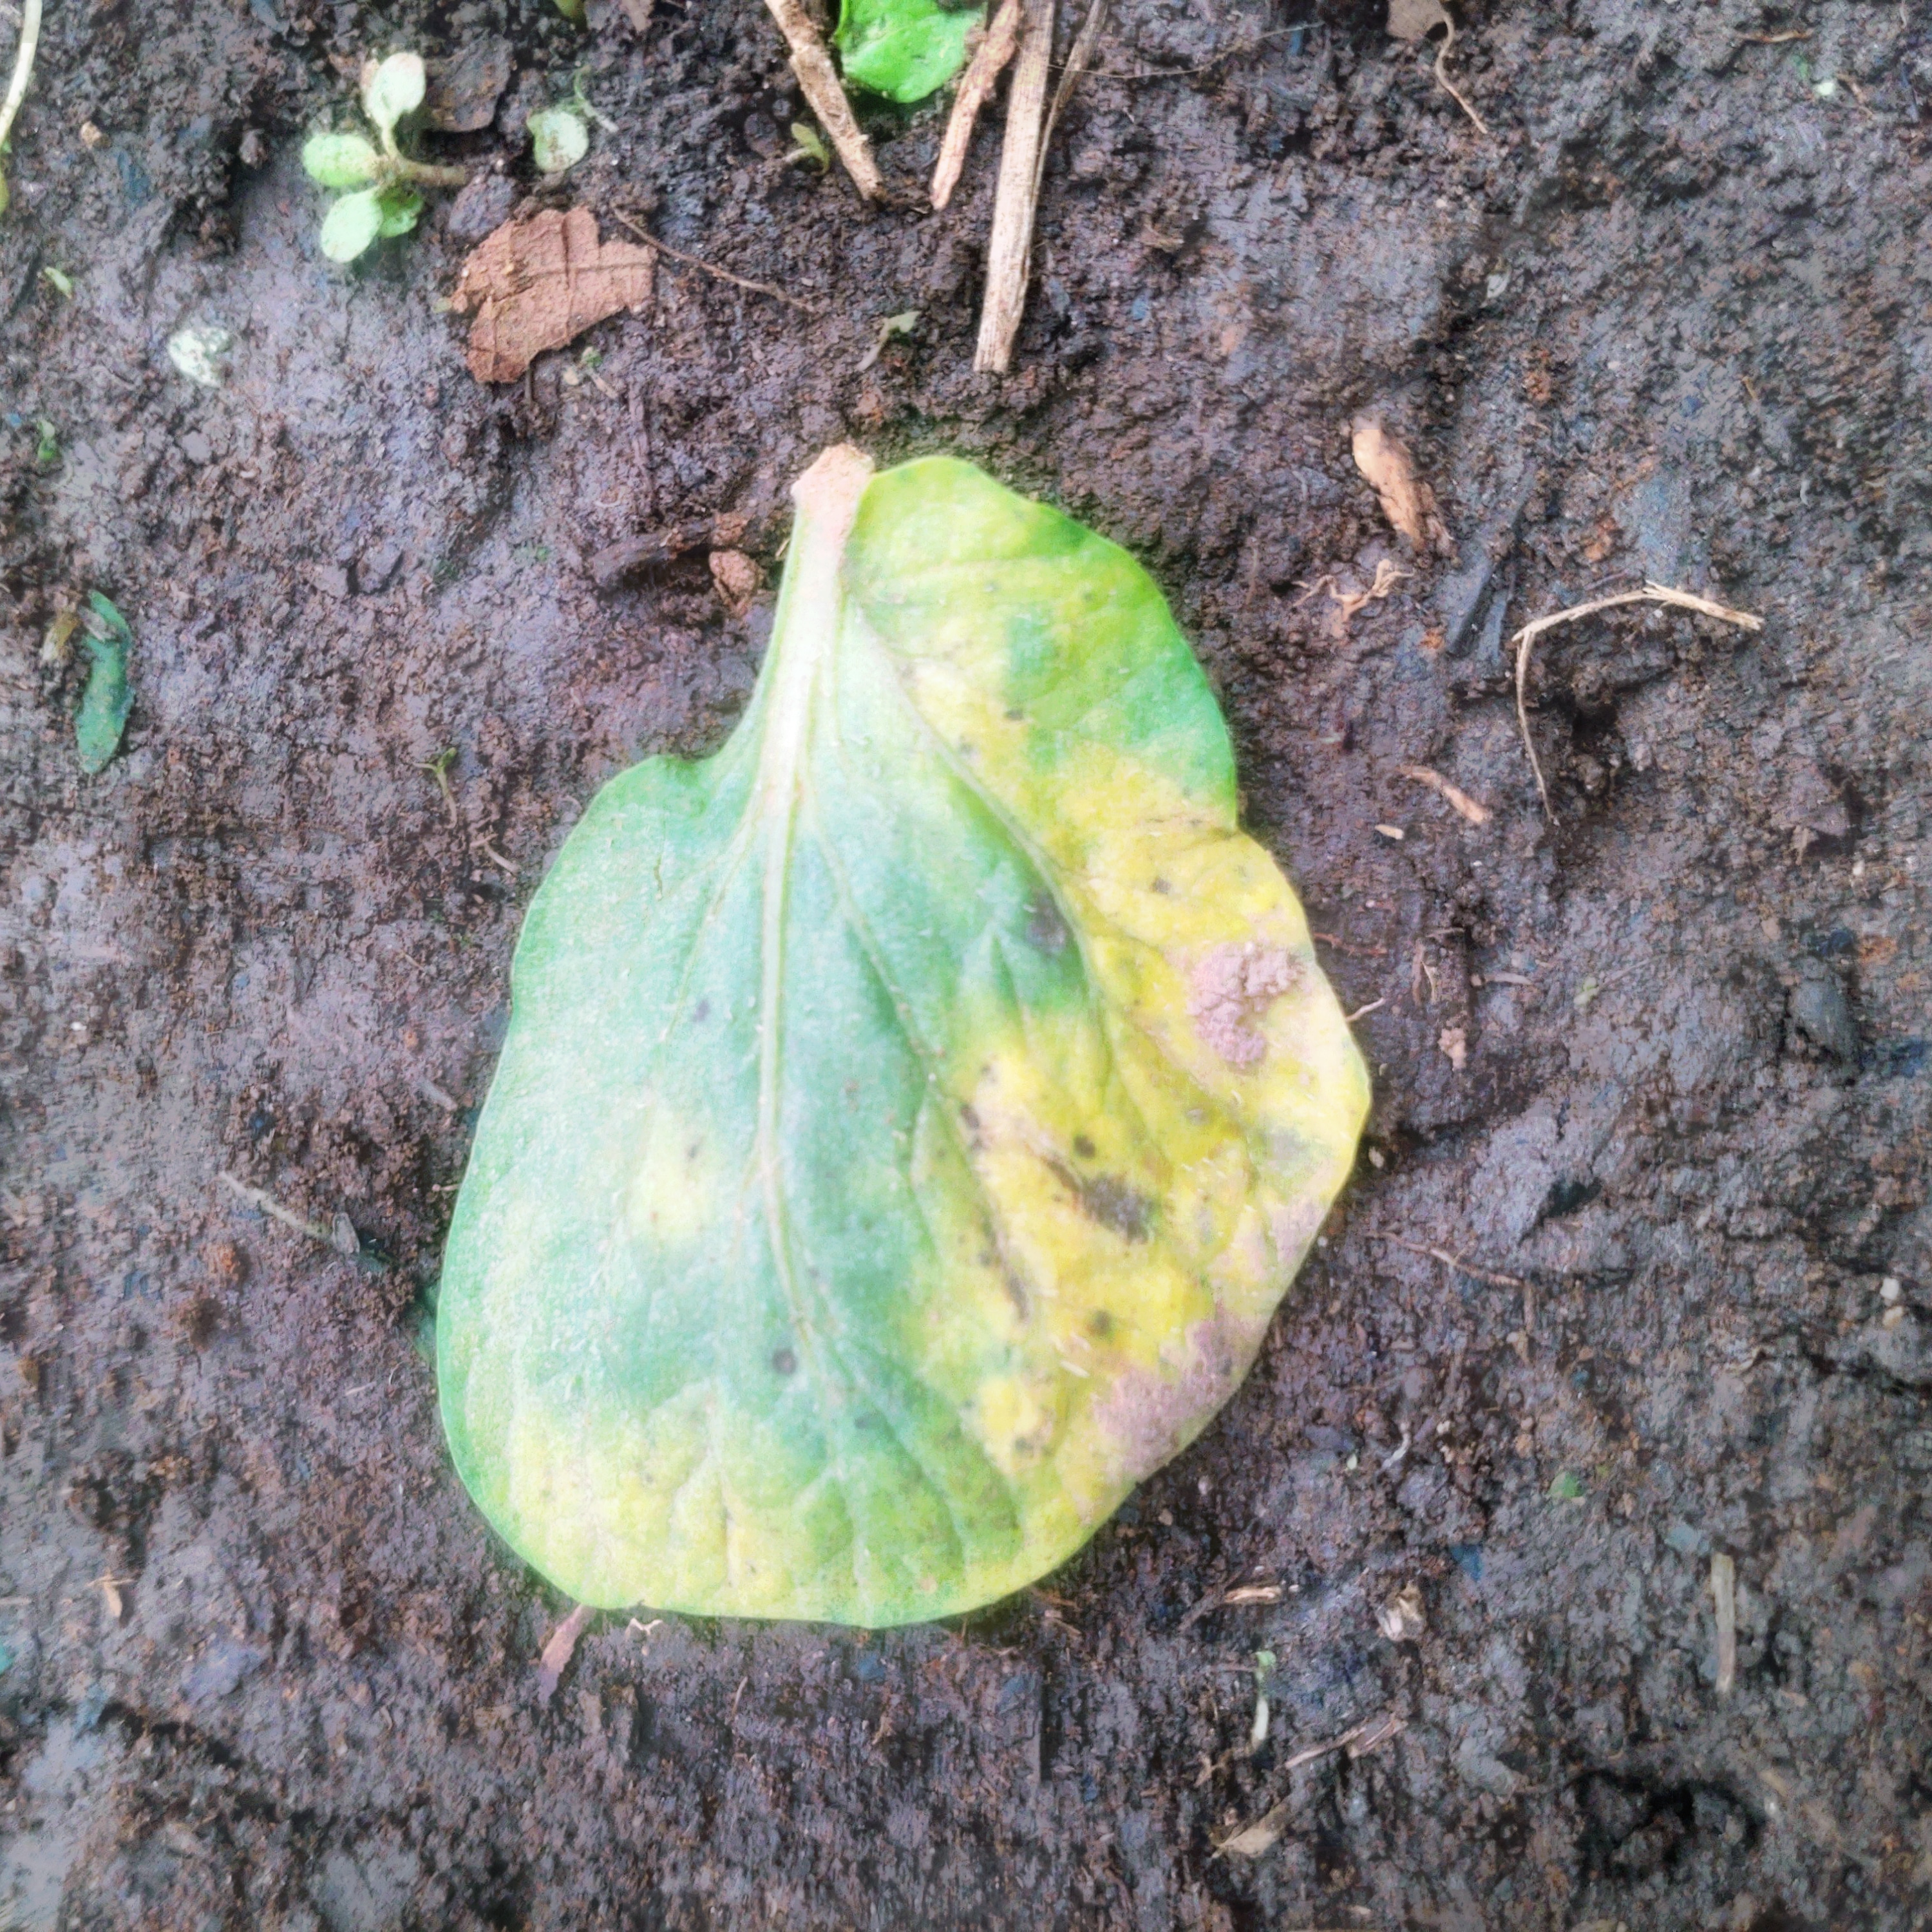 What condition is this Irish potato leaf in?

late blight
